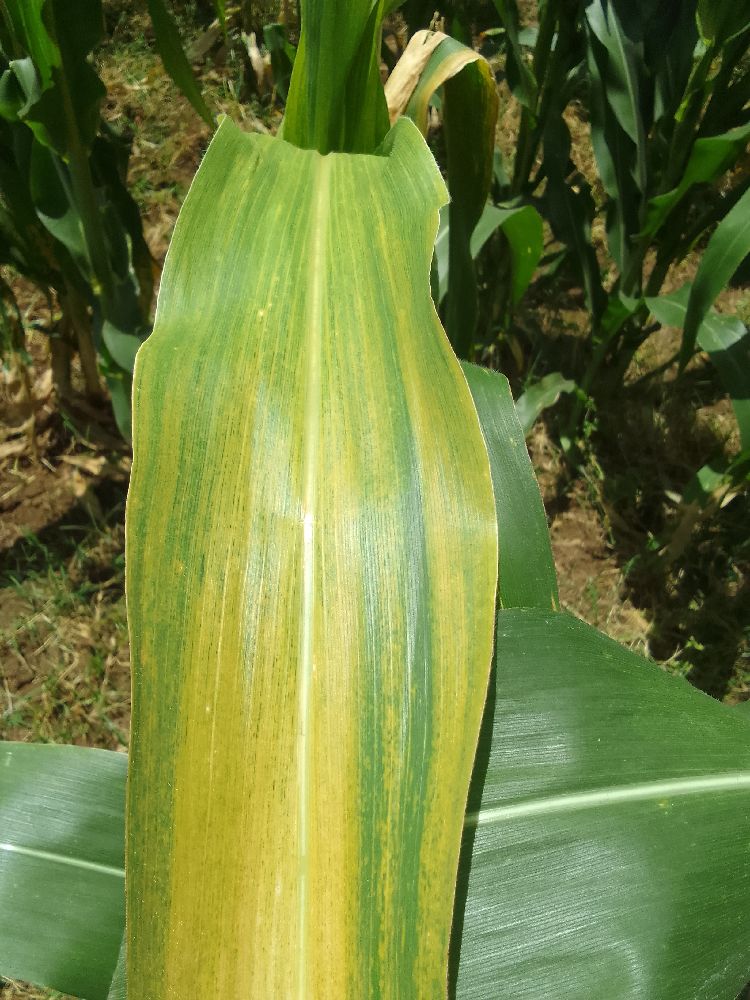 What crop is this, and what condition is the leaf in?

maize, maize lethal necrosis
